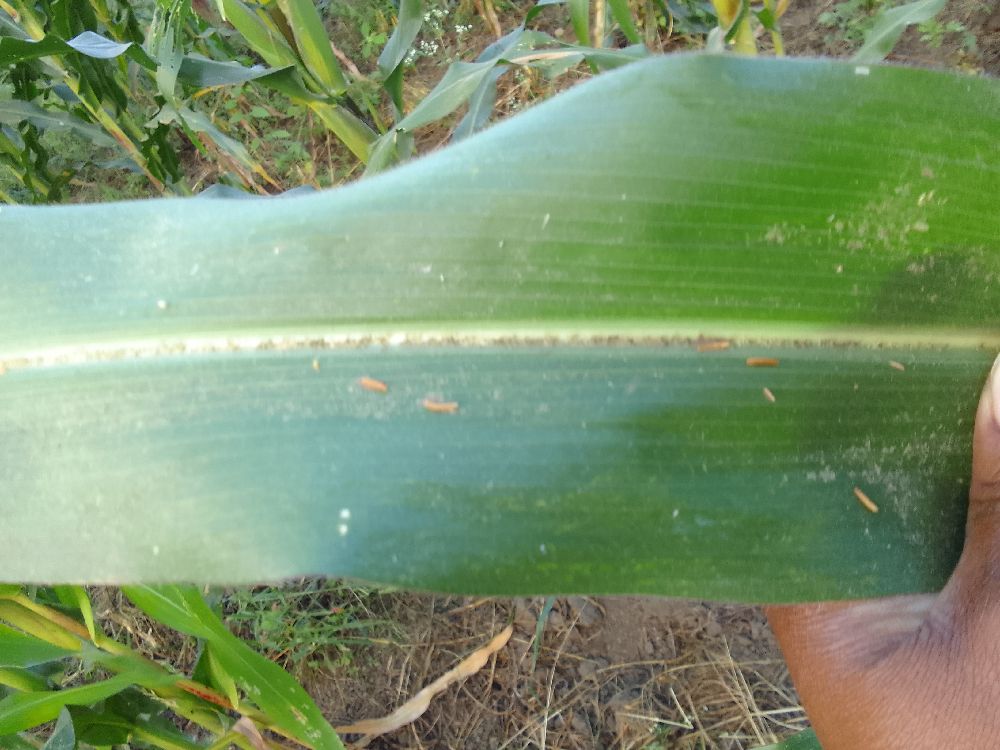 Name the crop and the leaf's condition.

maize, healthy
